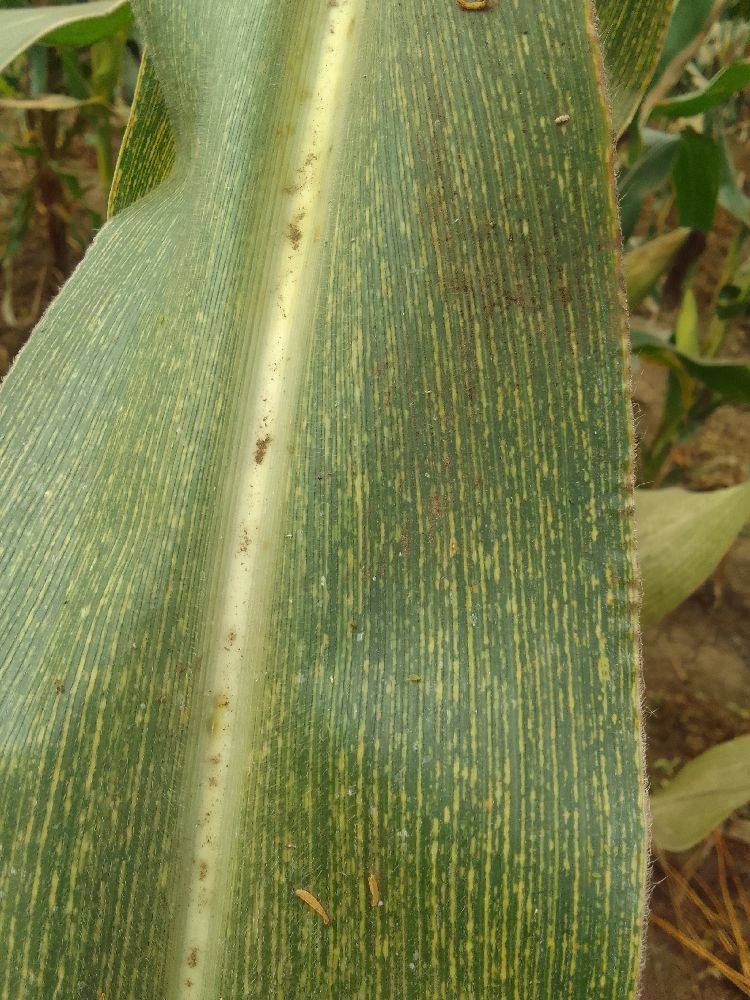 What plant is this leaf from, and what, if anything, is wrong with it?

maize, maize streak virus
